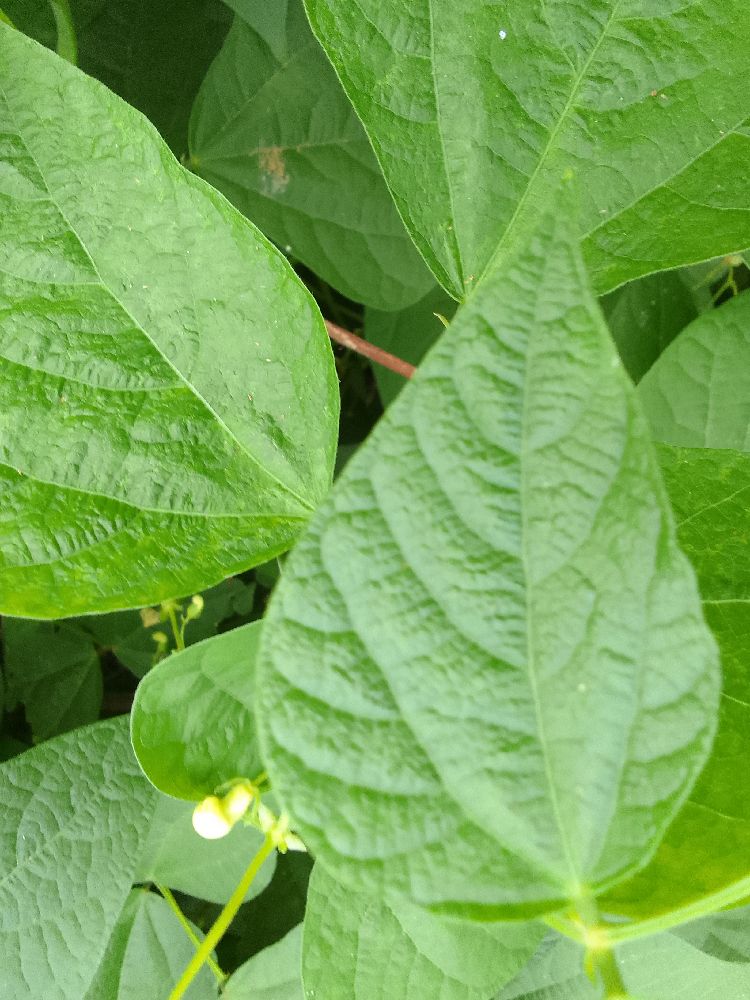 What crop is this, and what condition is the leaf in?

common bean, healthy
